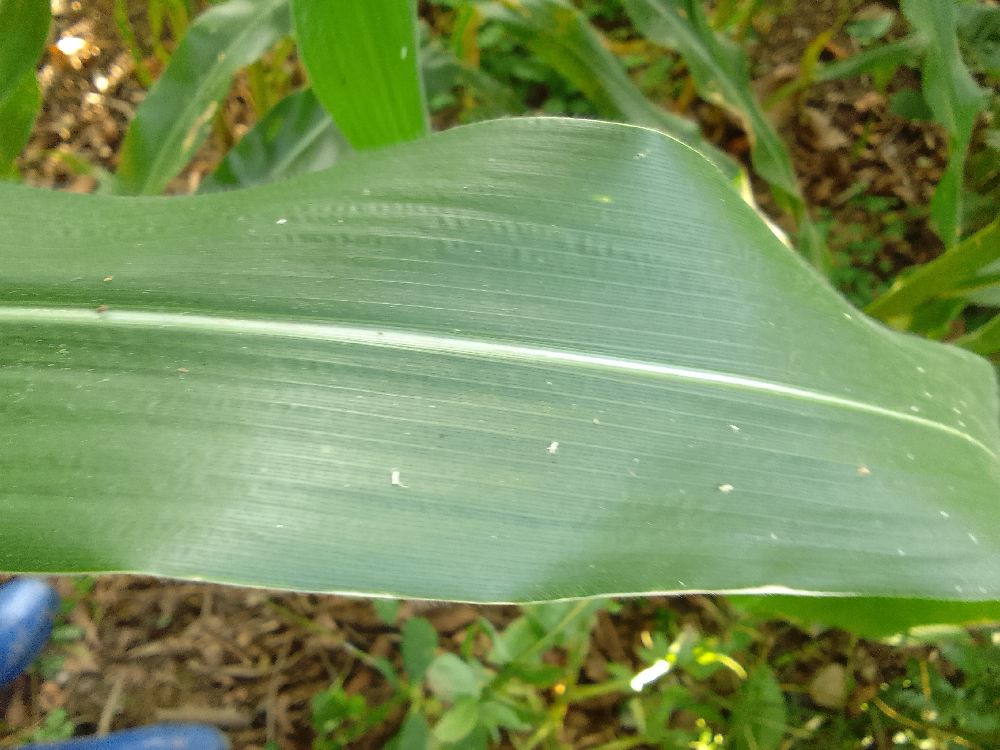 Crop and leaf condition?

maize, healthy
